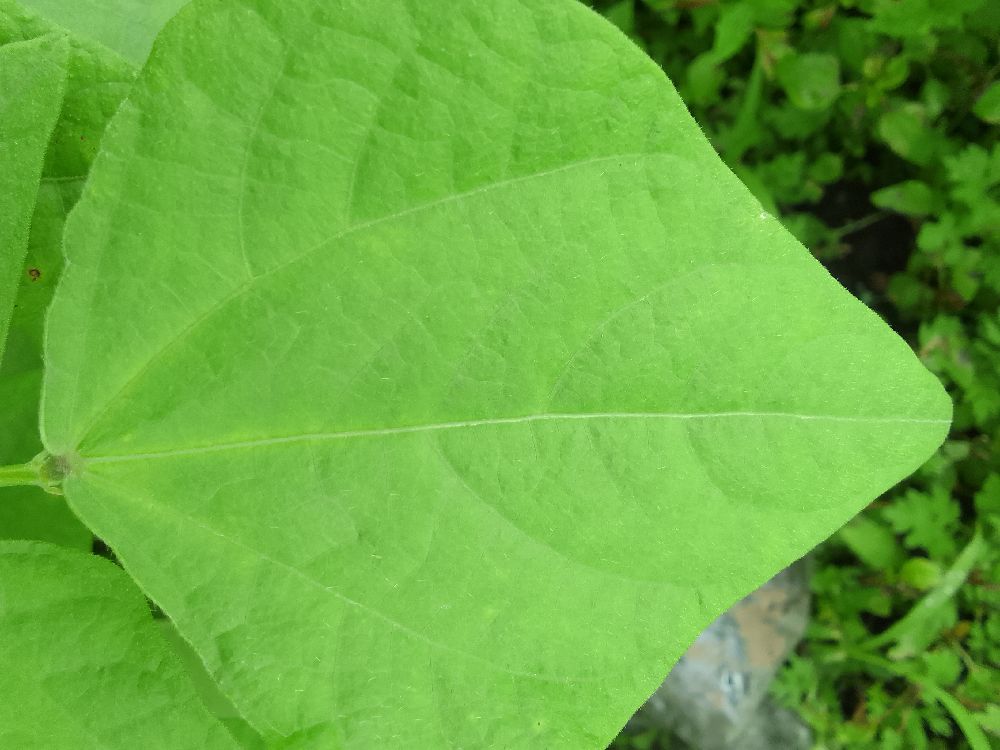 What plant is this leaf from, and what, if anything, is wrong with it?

common bean, healthy
